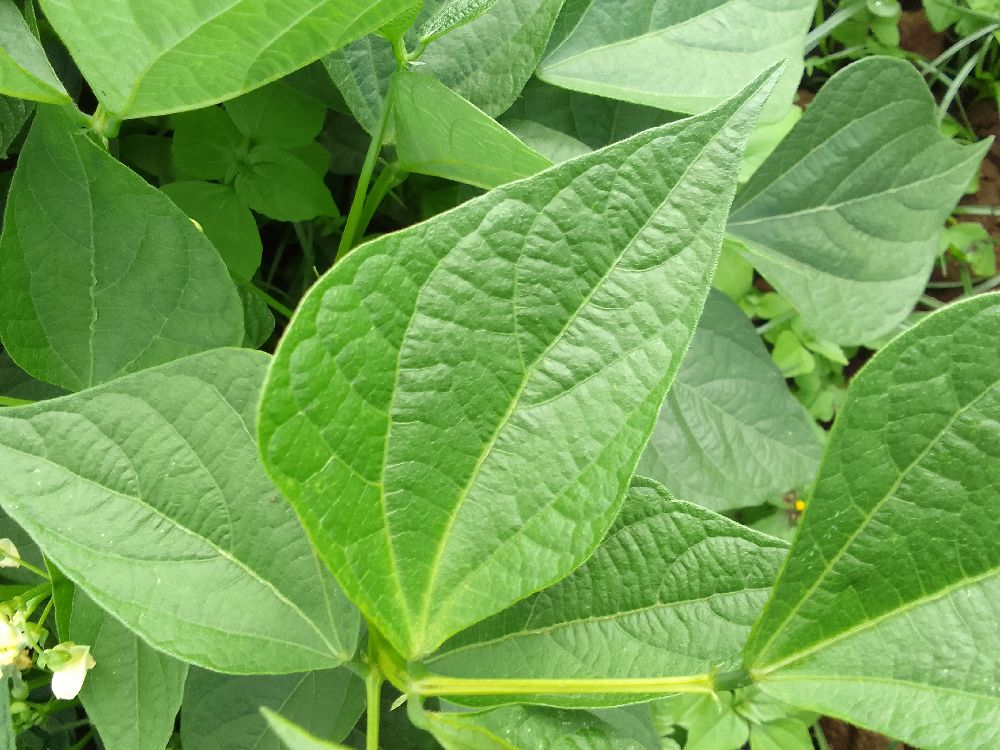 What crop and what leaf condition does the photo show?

common bean, healthy
